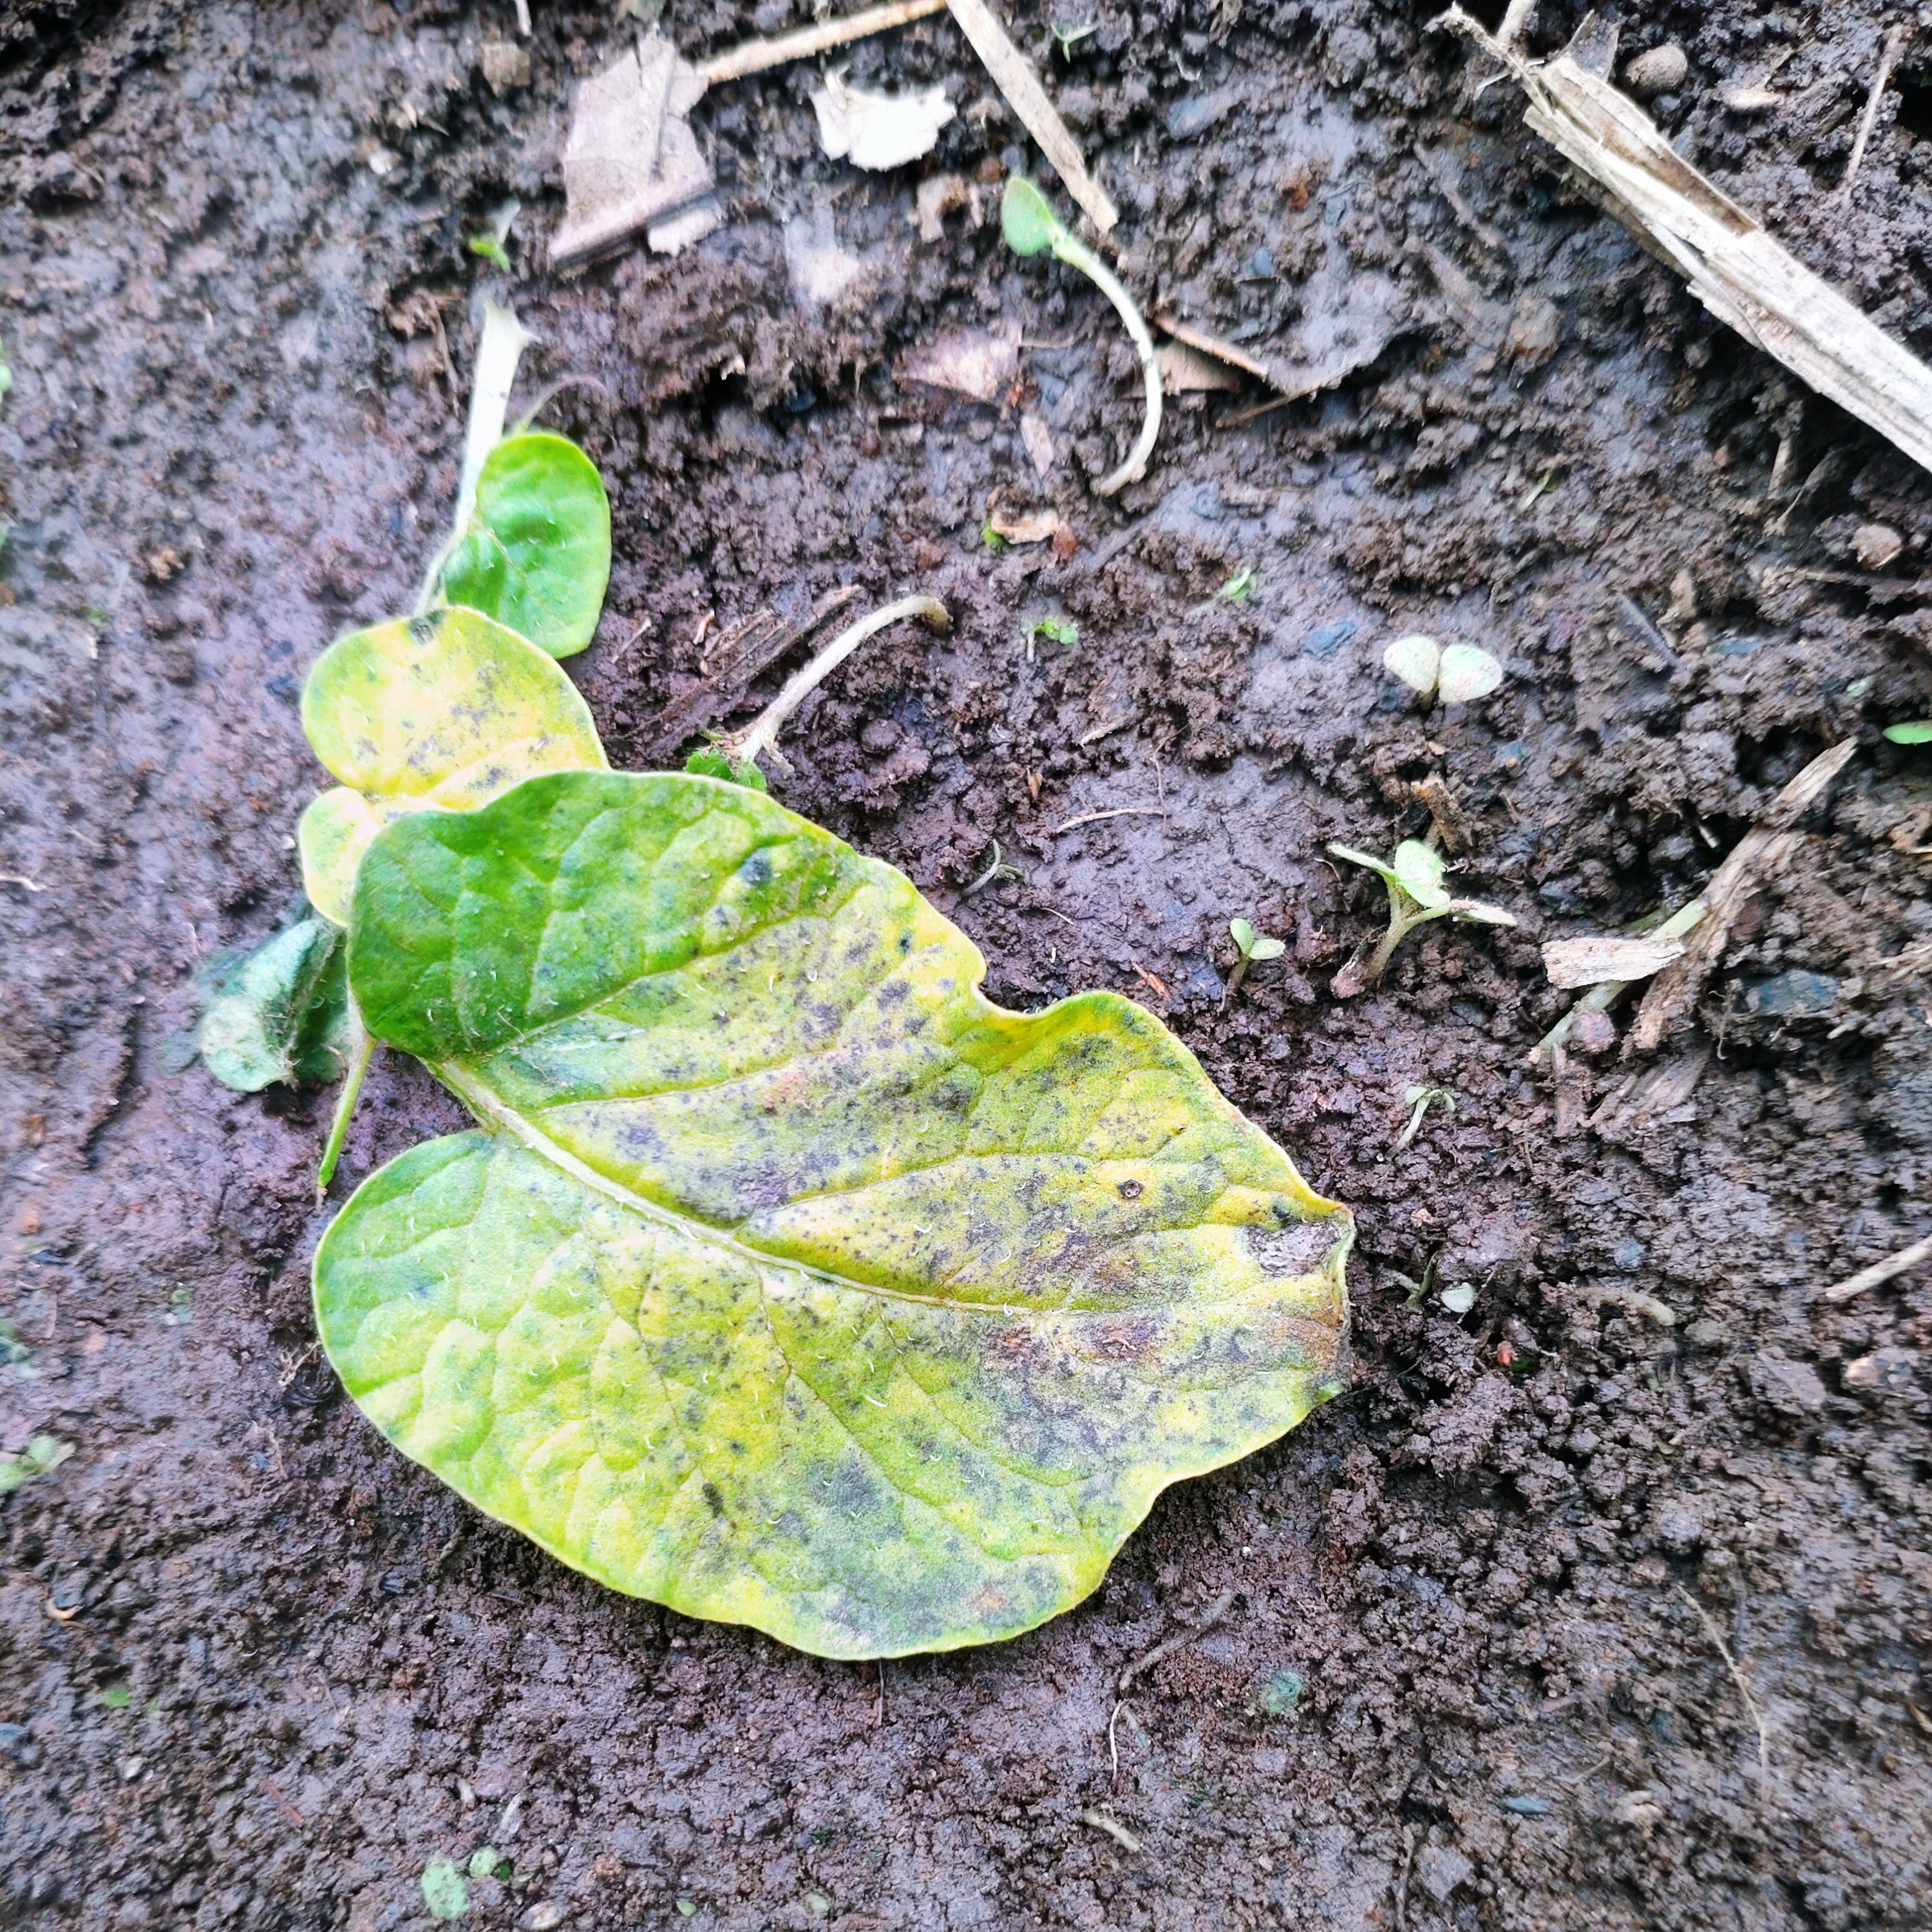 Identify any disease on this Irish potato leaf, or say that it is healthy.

late blight
